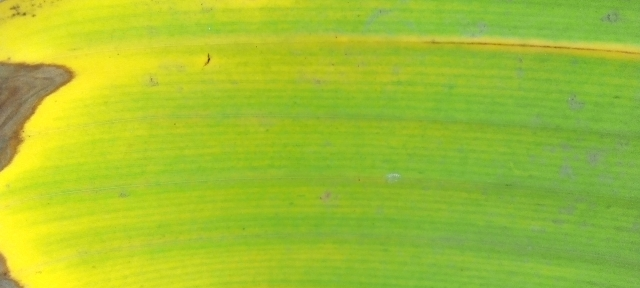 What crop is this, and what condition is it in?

banana, fusarium wilt race 1
